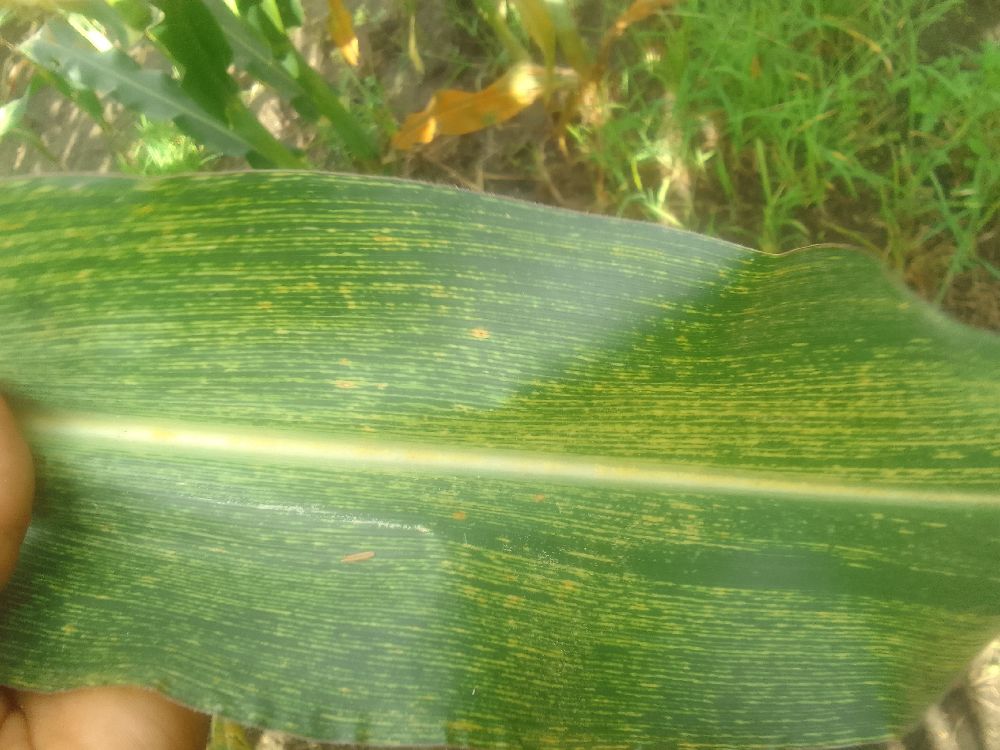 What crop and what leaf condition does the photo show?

maize, maize streak virus
